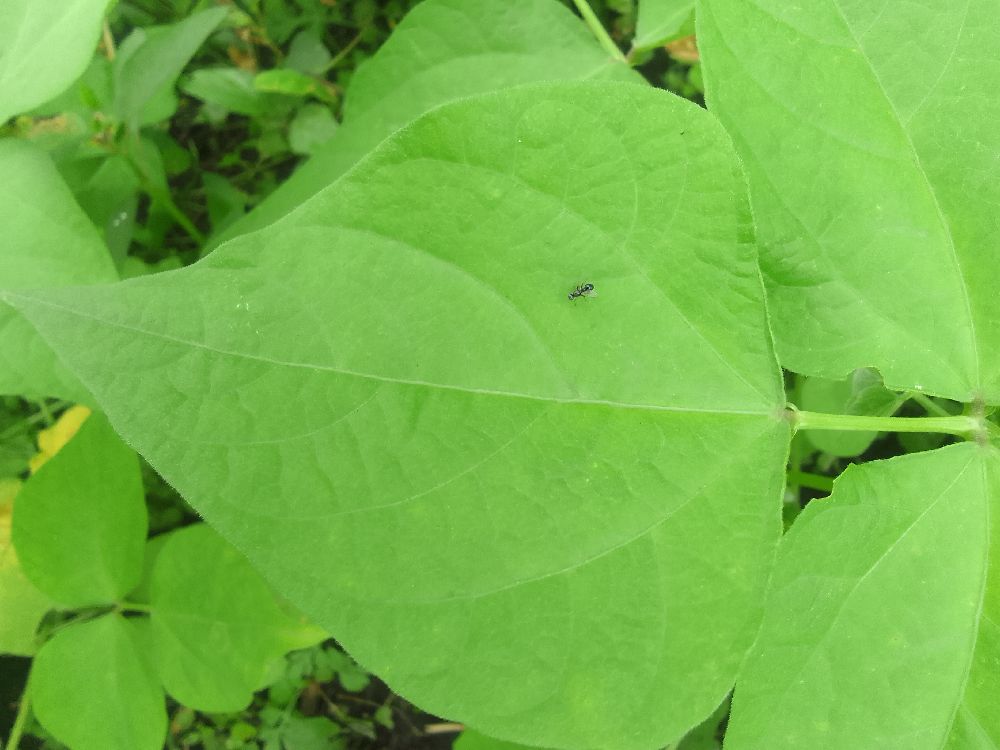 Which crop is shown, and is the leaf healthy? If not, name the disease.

common bean, healthy
